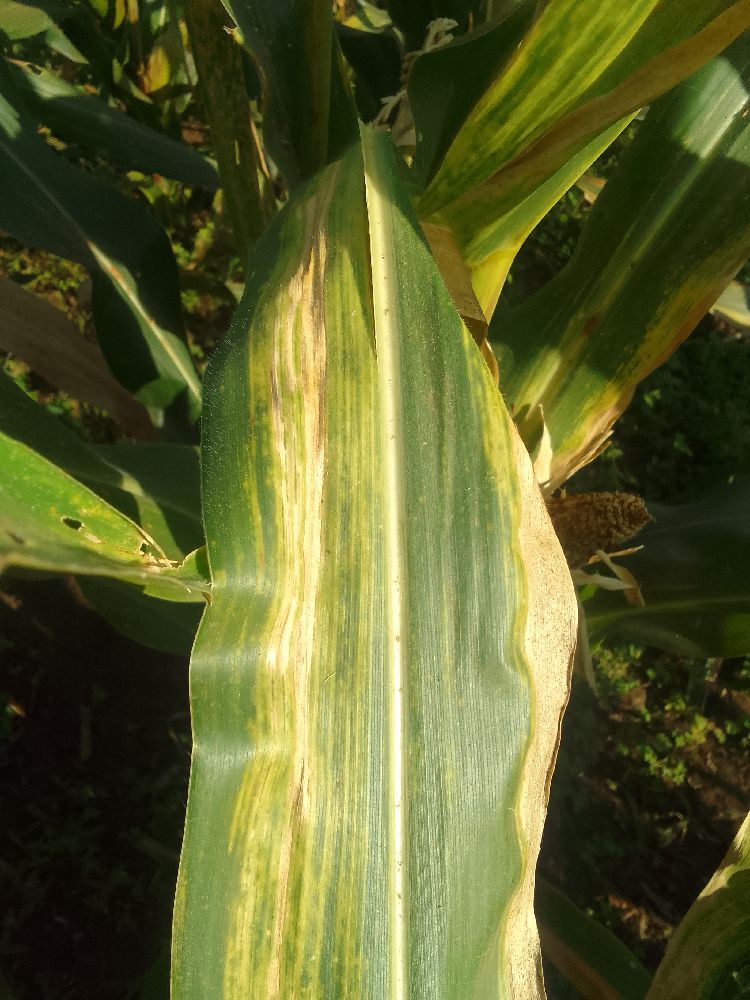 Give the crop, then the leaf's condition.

maize, maize lethal necrosis
